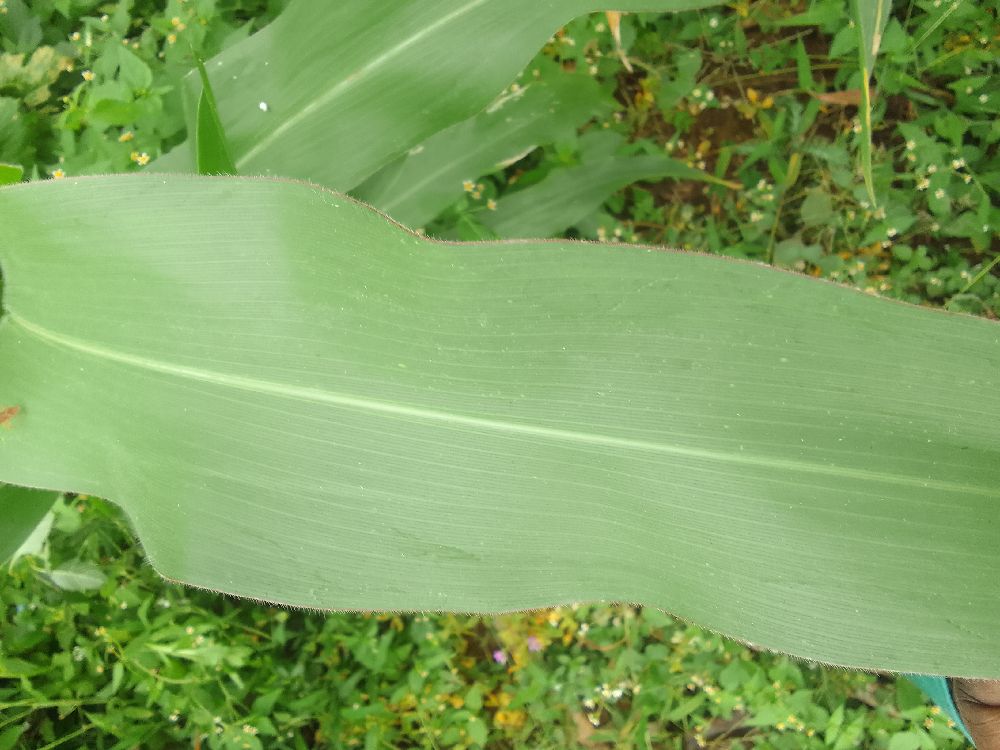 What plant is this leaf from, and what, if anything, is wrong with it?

maize, healthy
